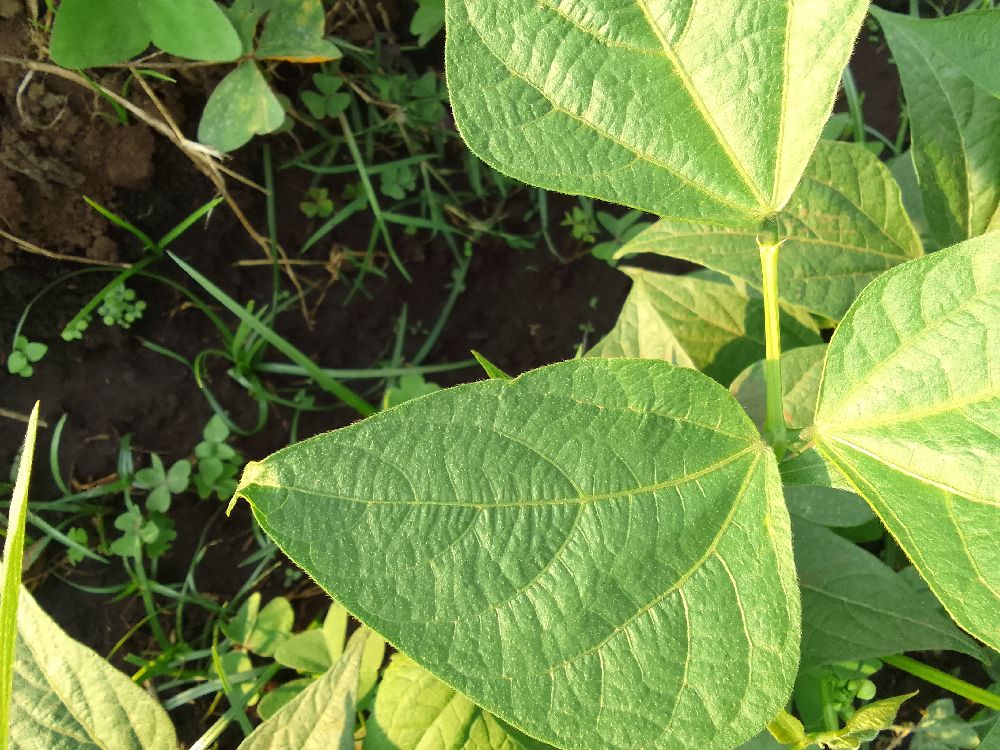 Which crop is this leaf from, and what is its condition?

common bean, healthy
